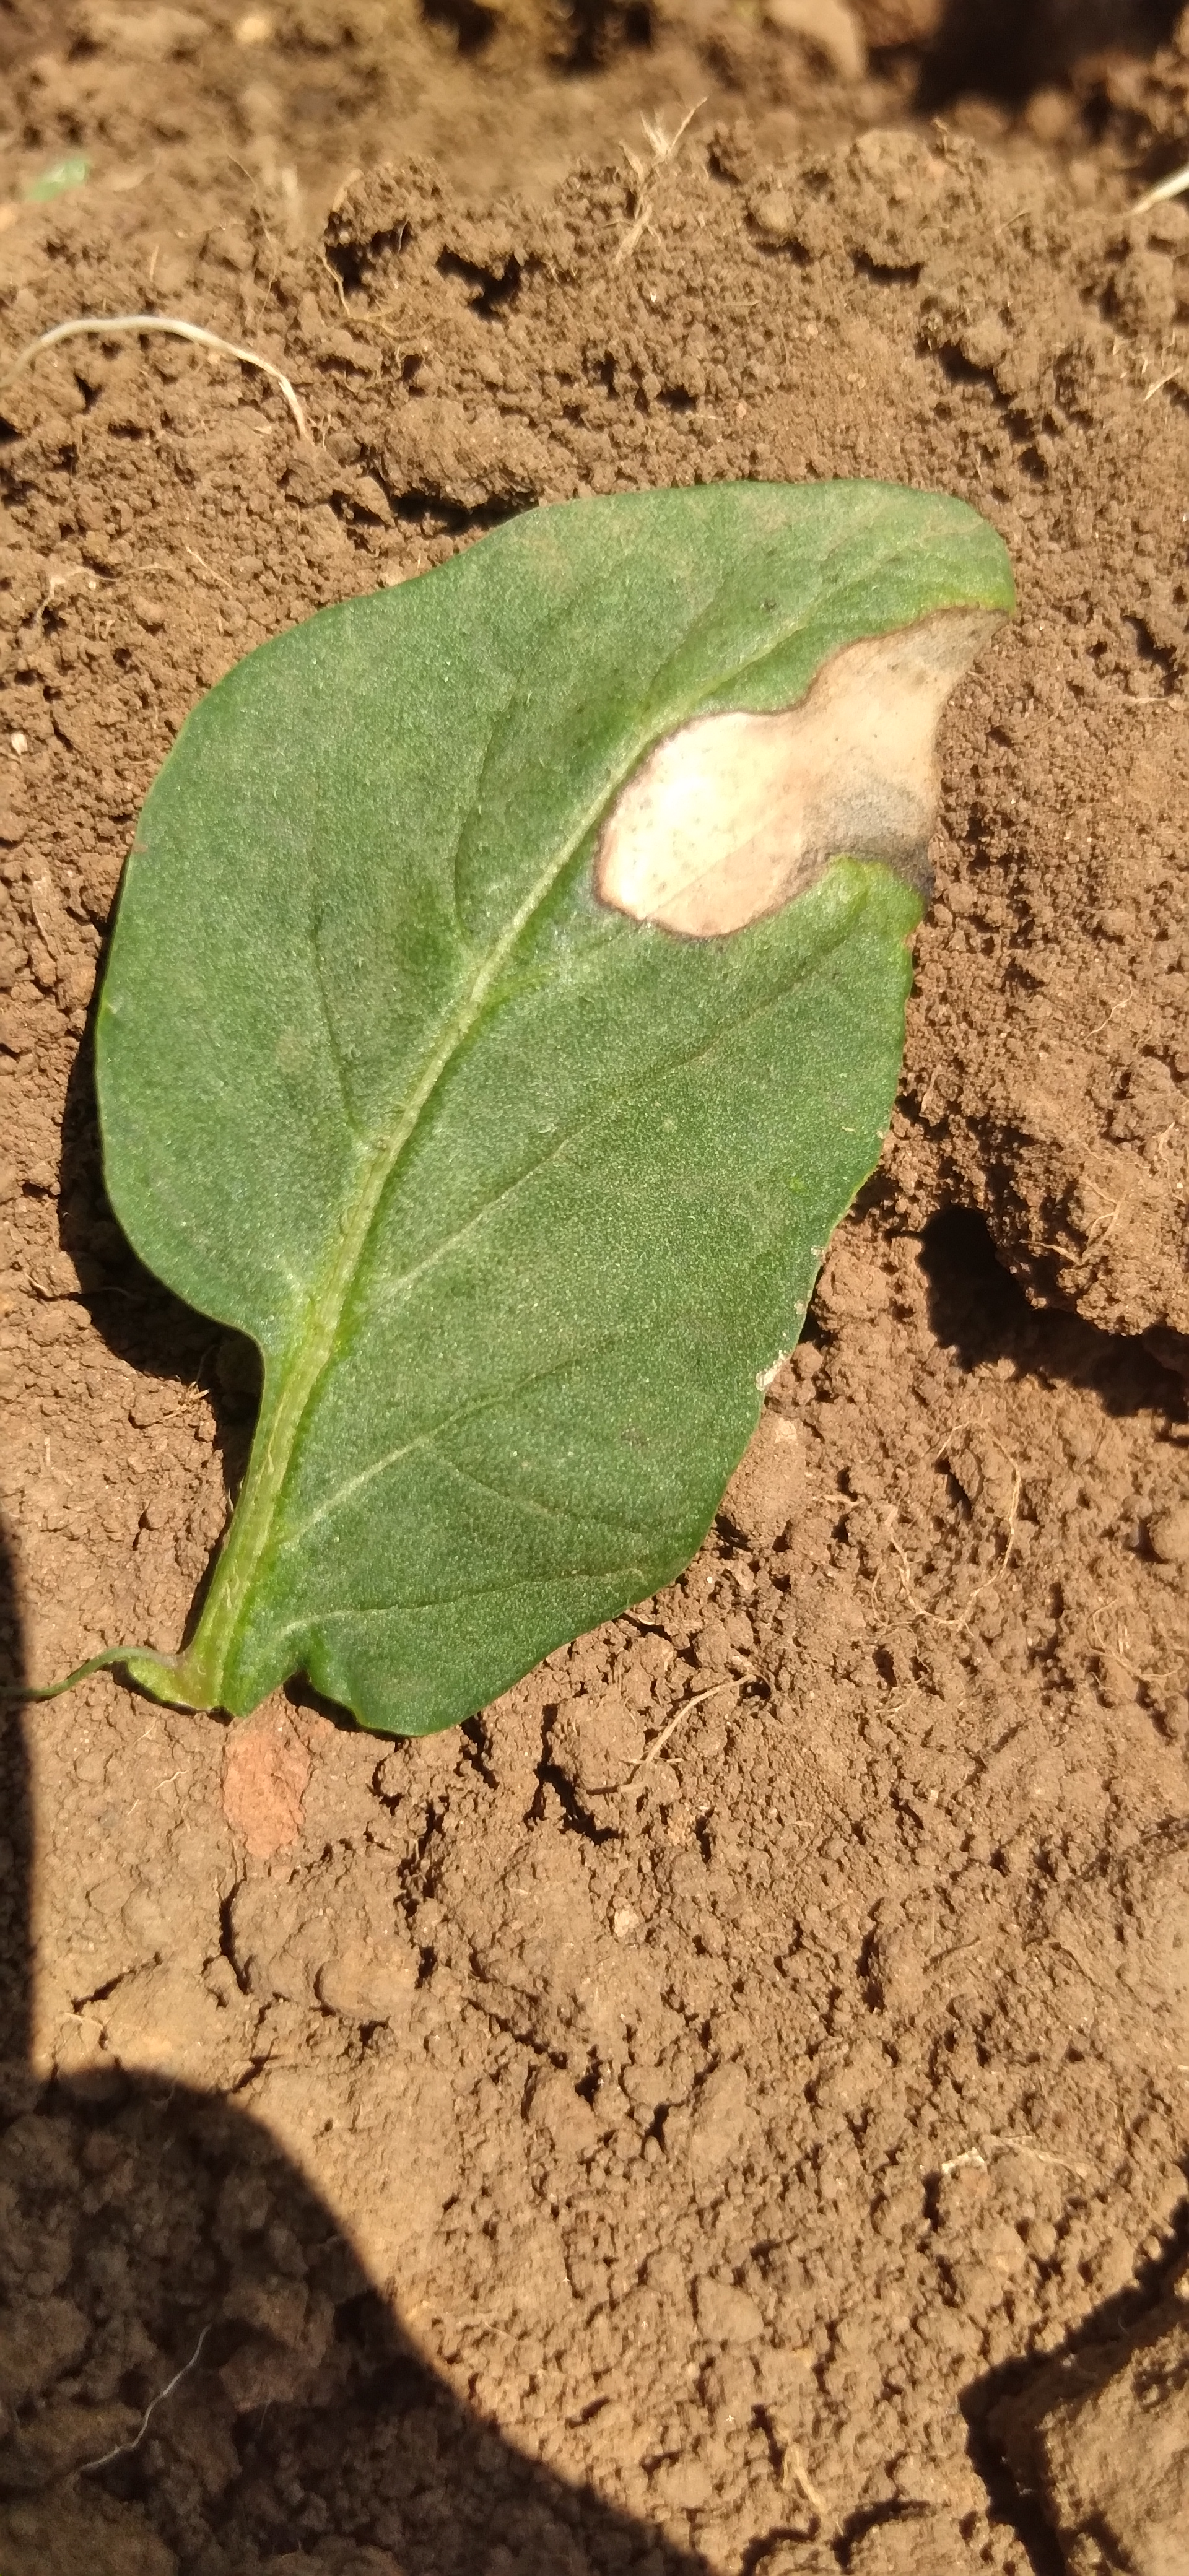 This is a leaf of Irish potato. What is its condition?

early blight
